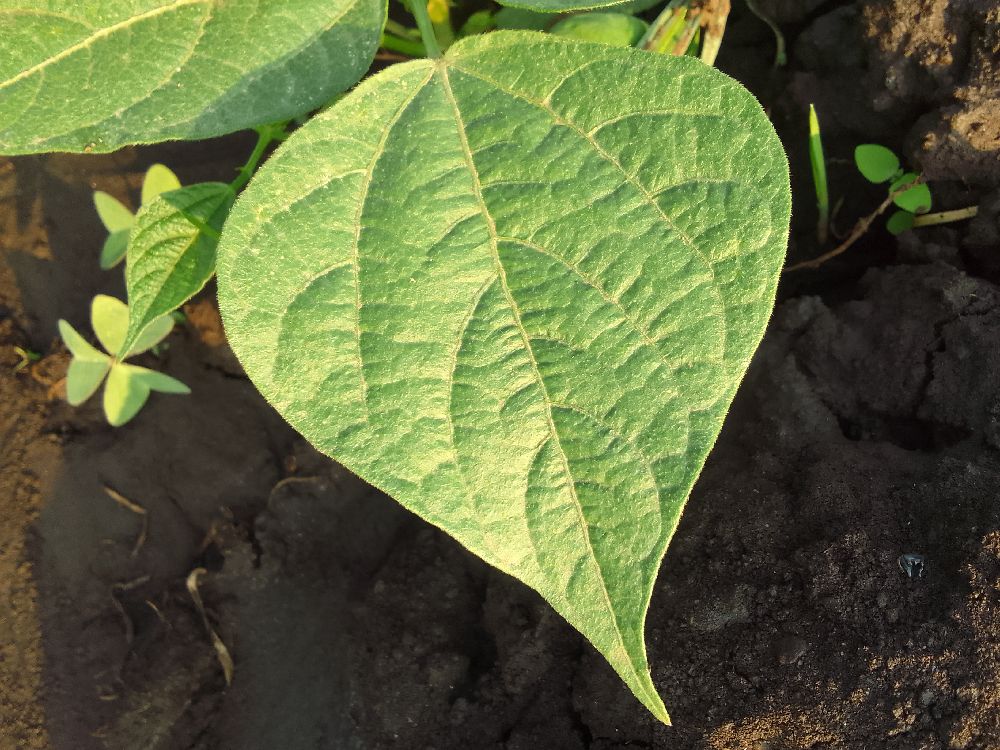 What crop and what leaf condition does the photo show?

common bean, healthy
